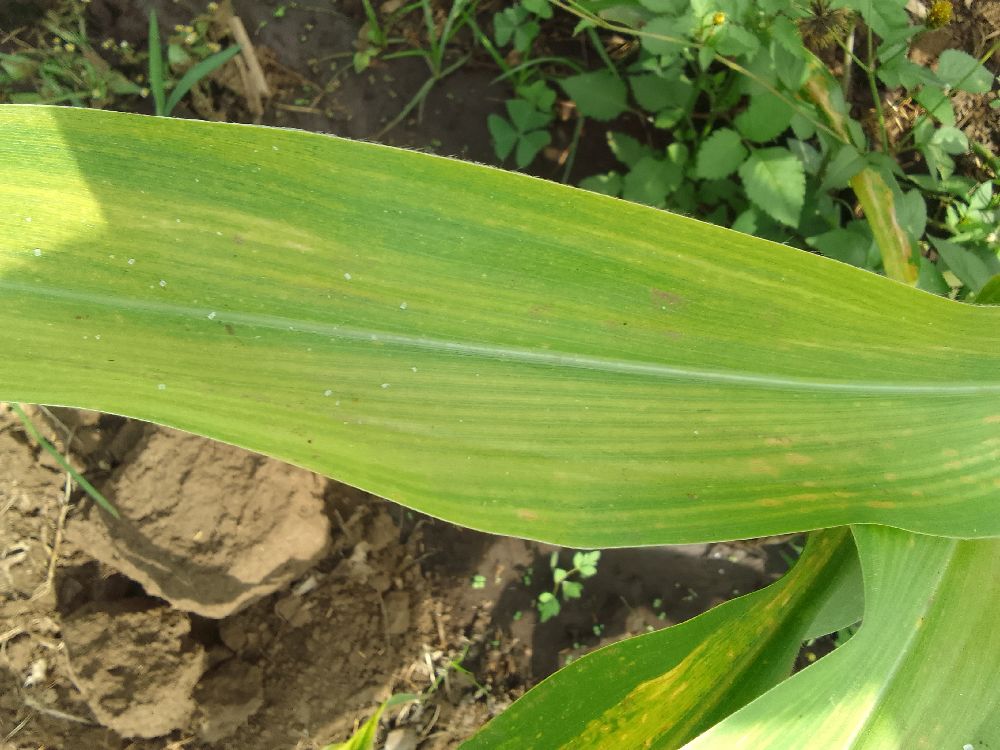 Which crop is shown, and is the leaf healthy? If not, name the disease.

maize, maize lethal necrosis
